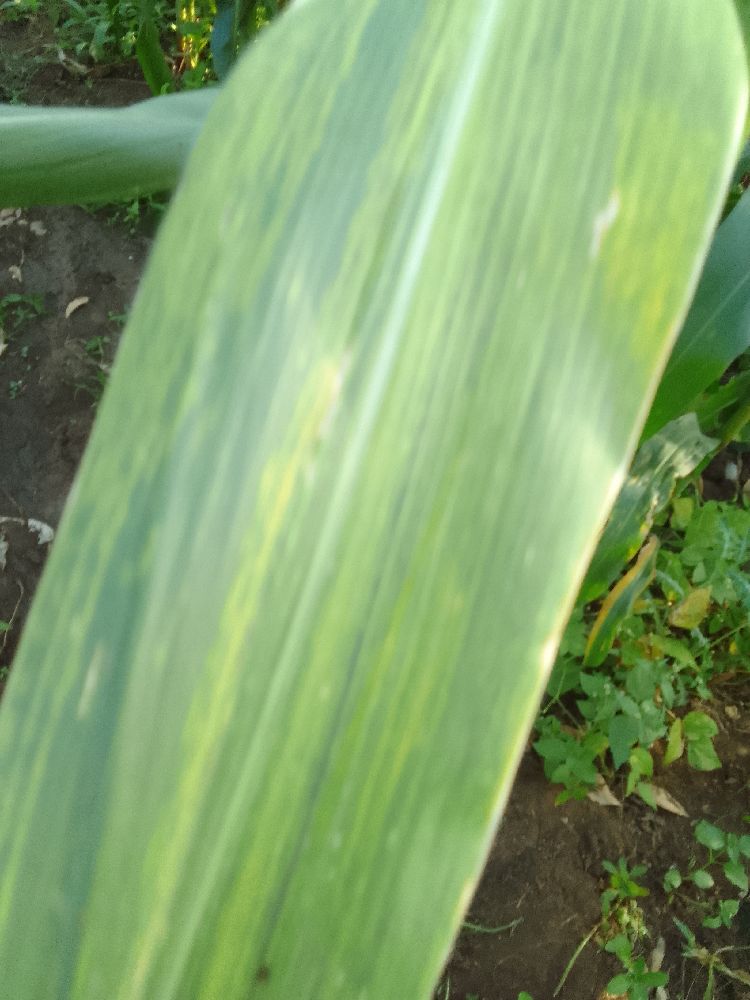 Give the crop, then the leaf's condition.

maize, maize lethal necrosis
